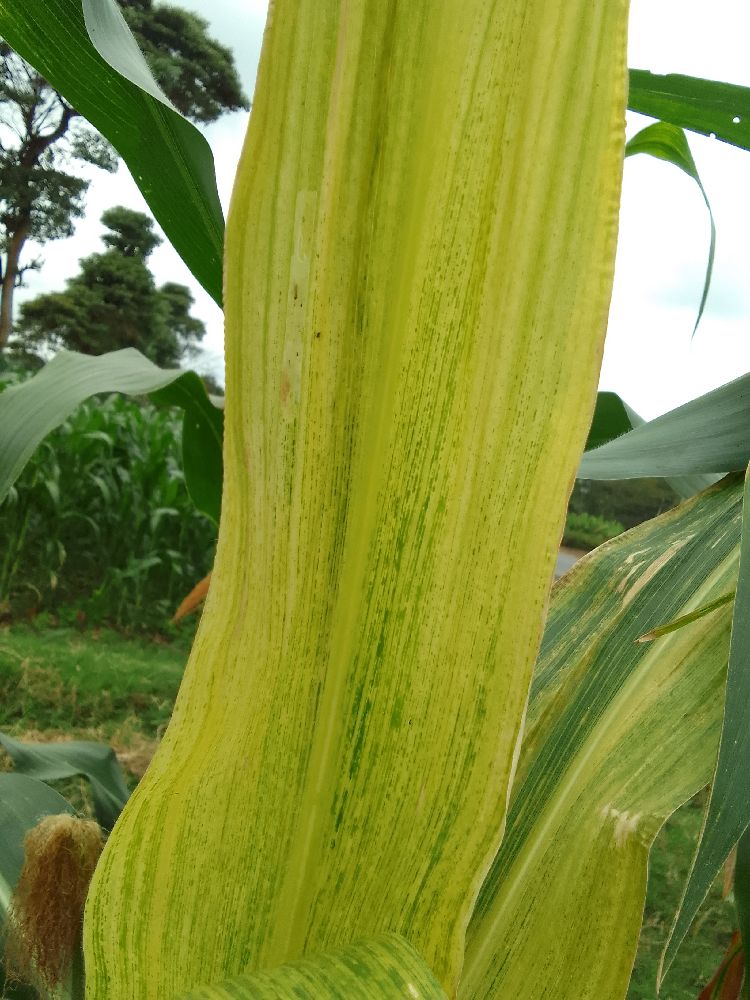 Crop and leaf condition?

maize, maize lethal necrosis
